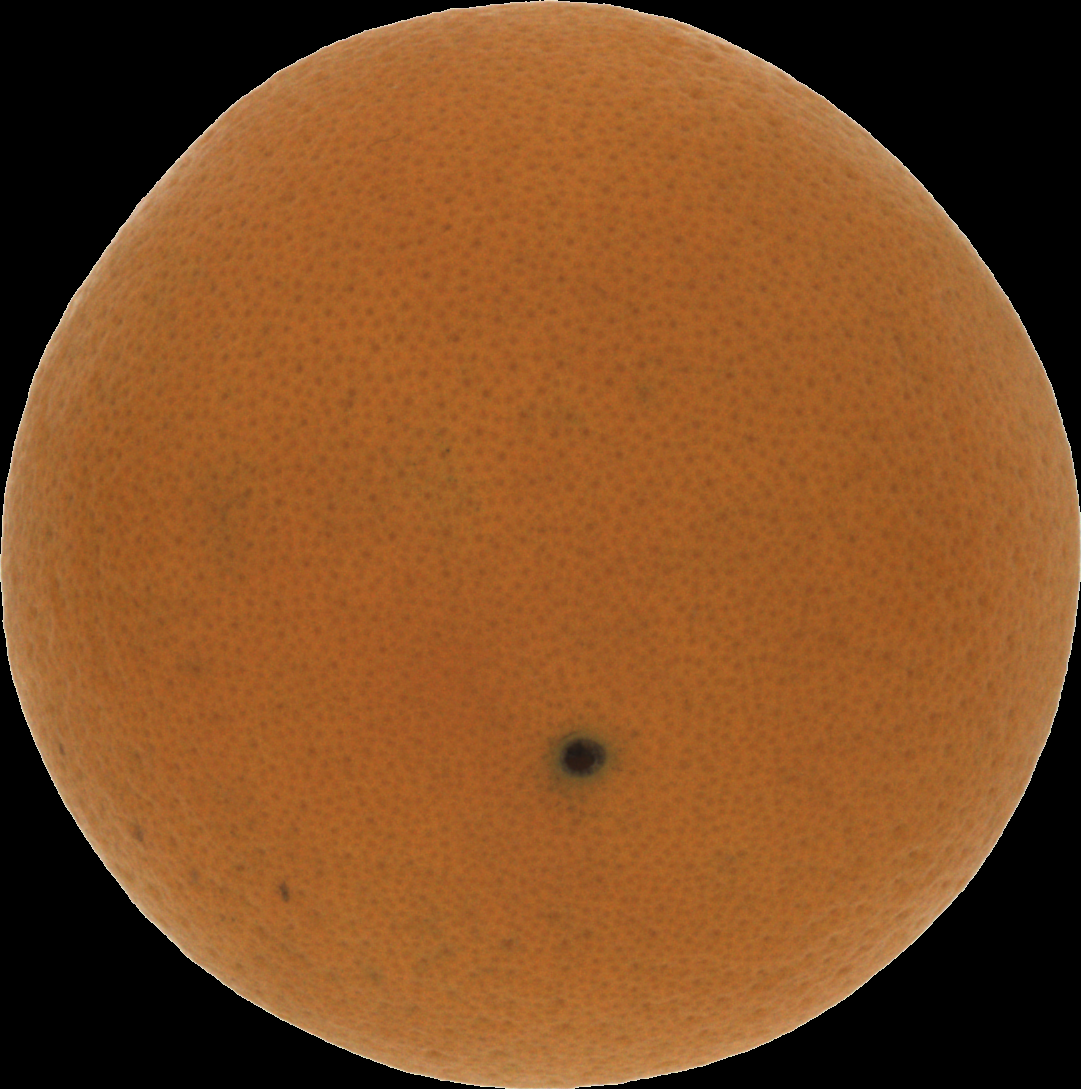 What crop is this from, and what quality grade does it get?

orange, good
